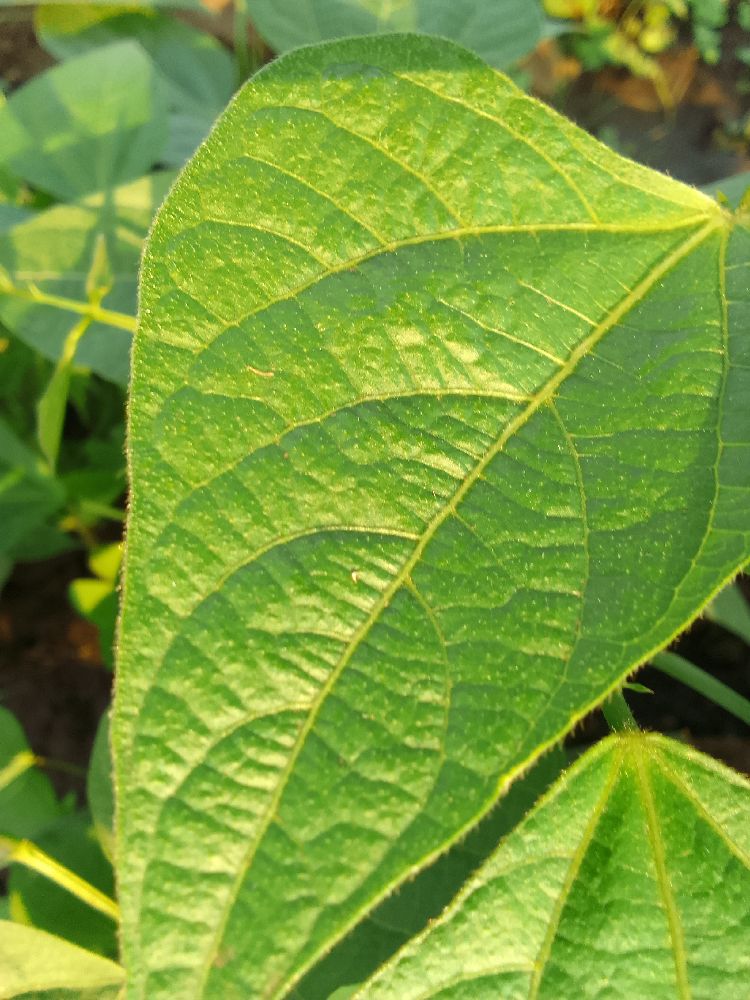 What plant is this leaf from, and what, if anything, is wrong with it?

common bean, healthy
